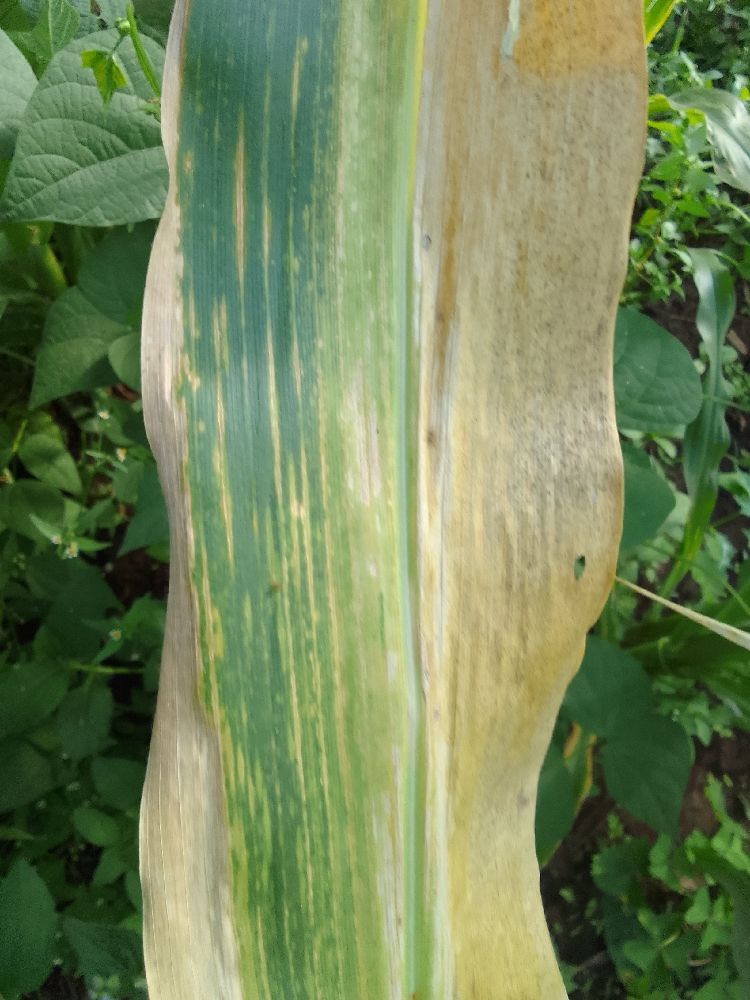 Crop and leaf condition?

maize, maize lethal necrosis
